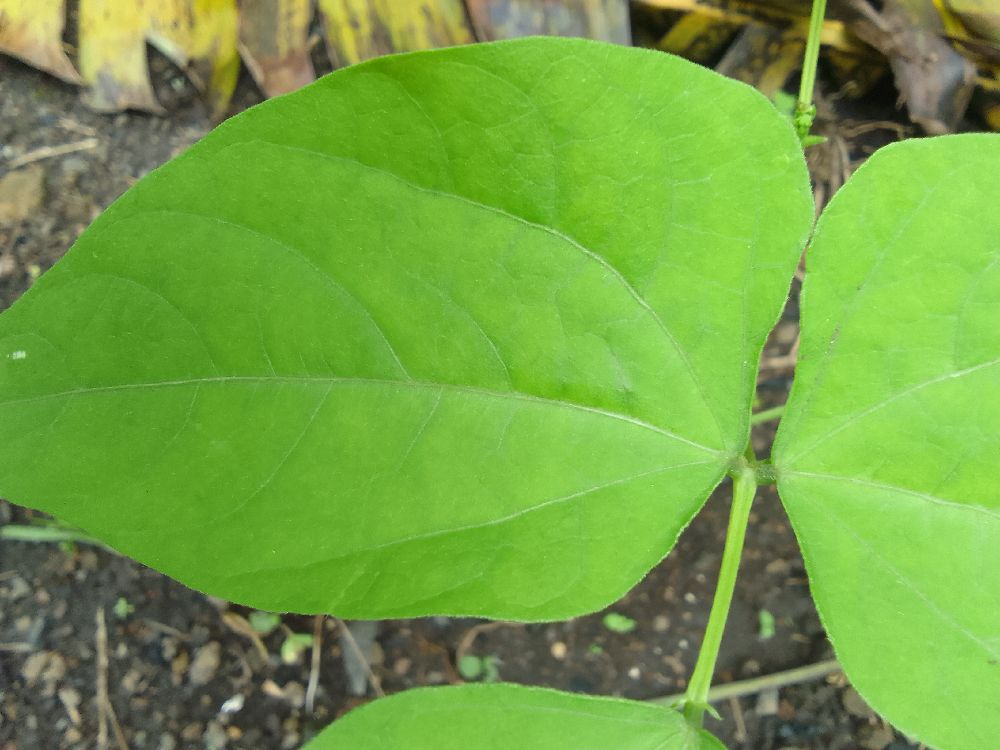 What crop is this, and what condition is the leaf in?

common bean, healthy
